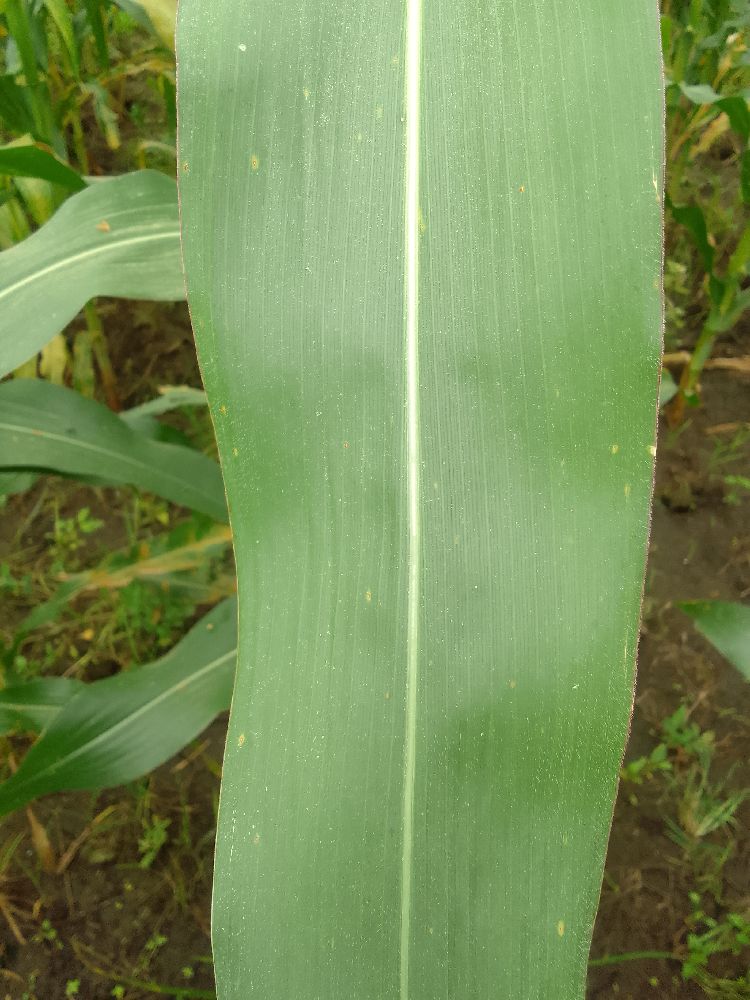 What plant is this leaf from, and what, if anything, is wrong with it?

maize, healthy
